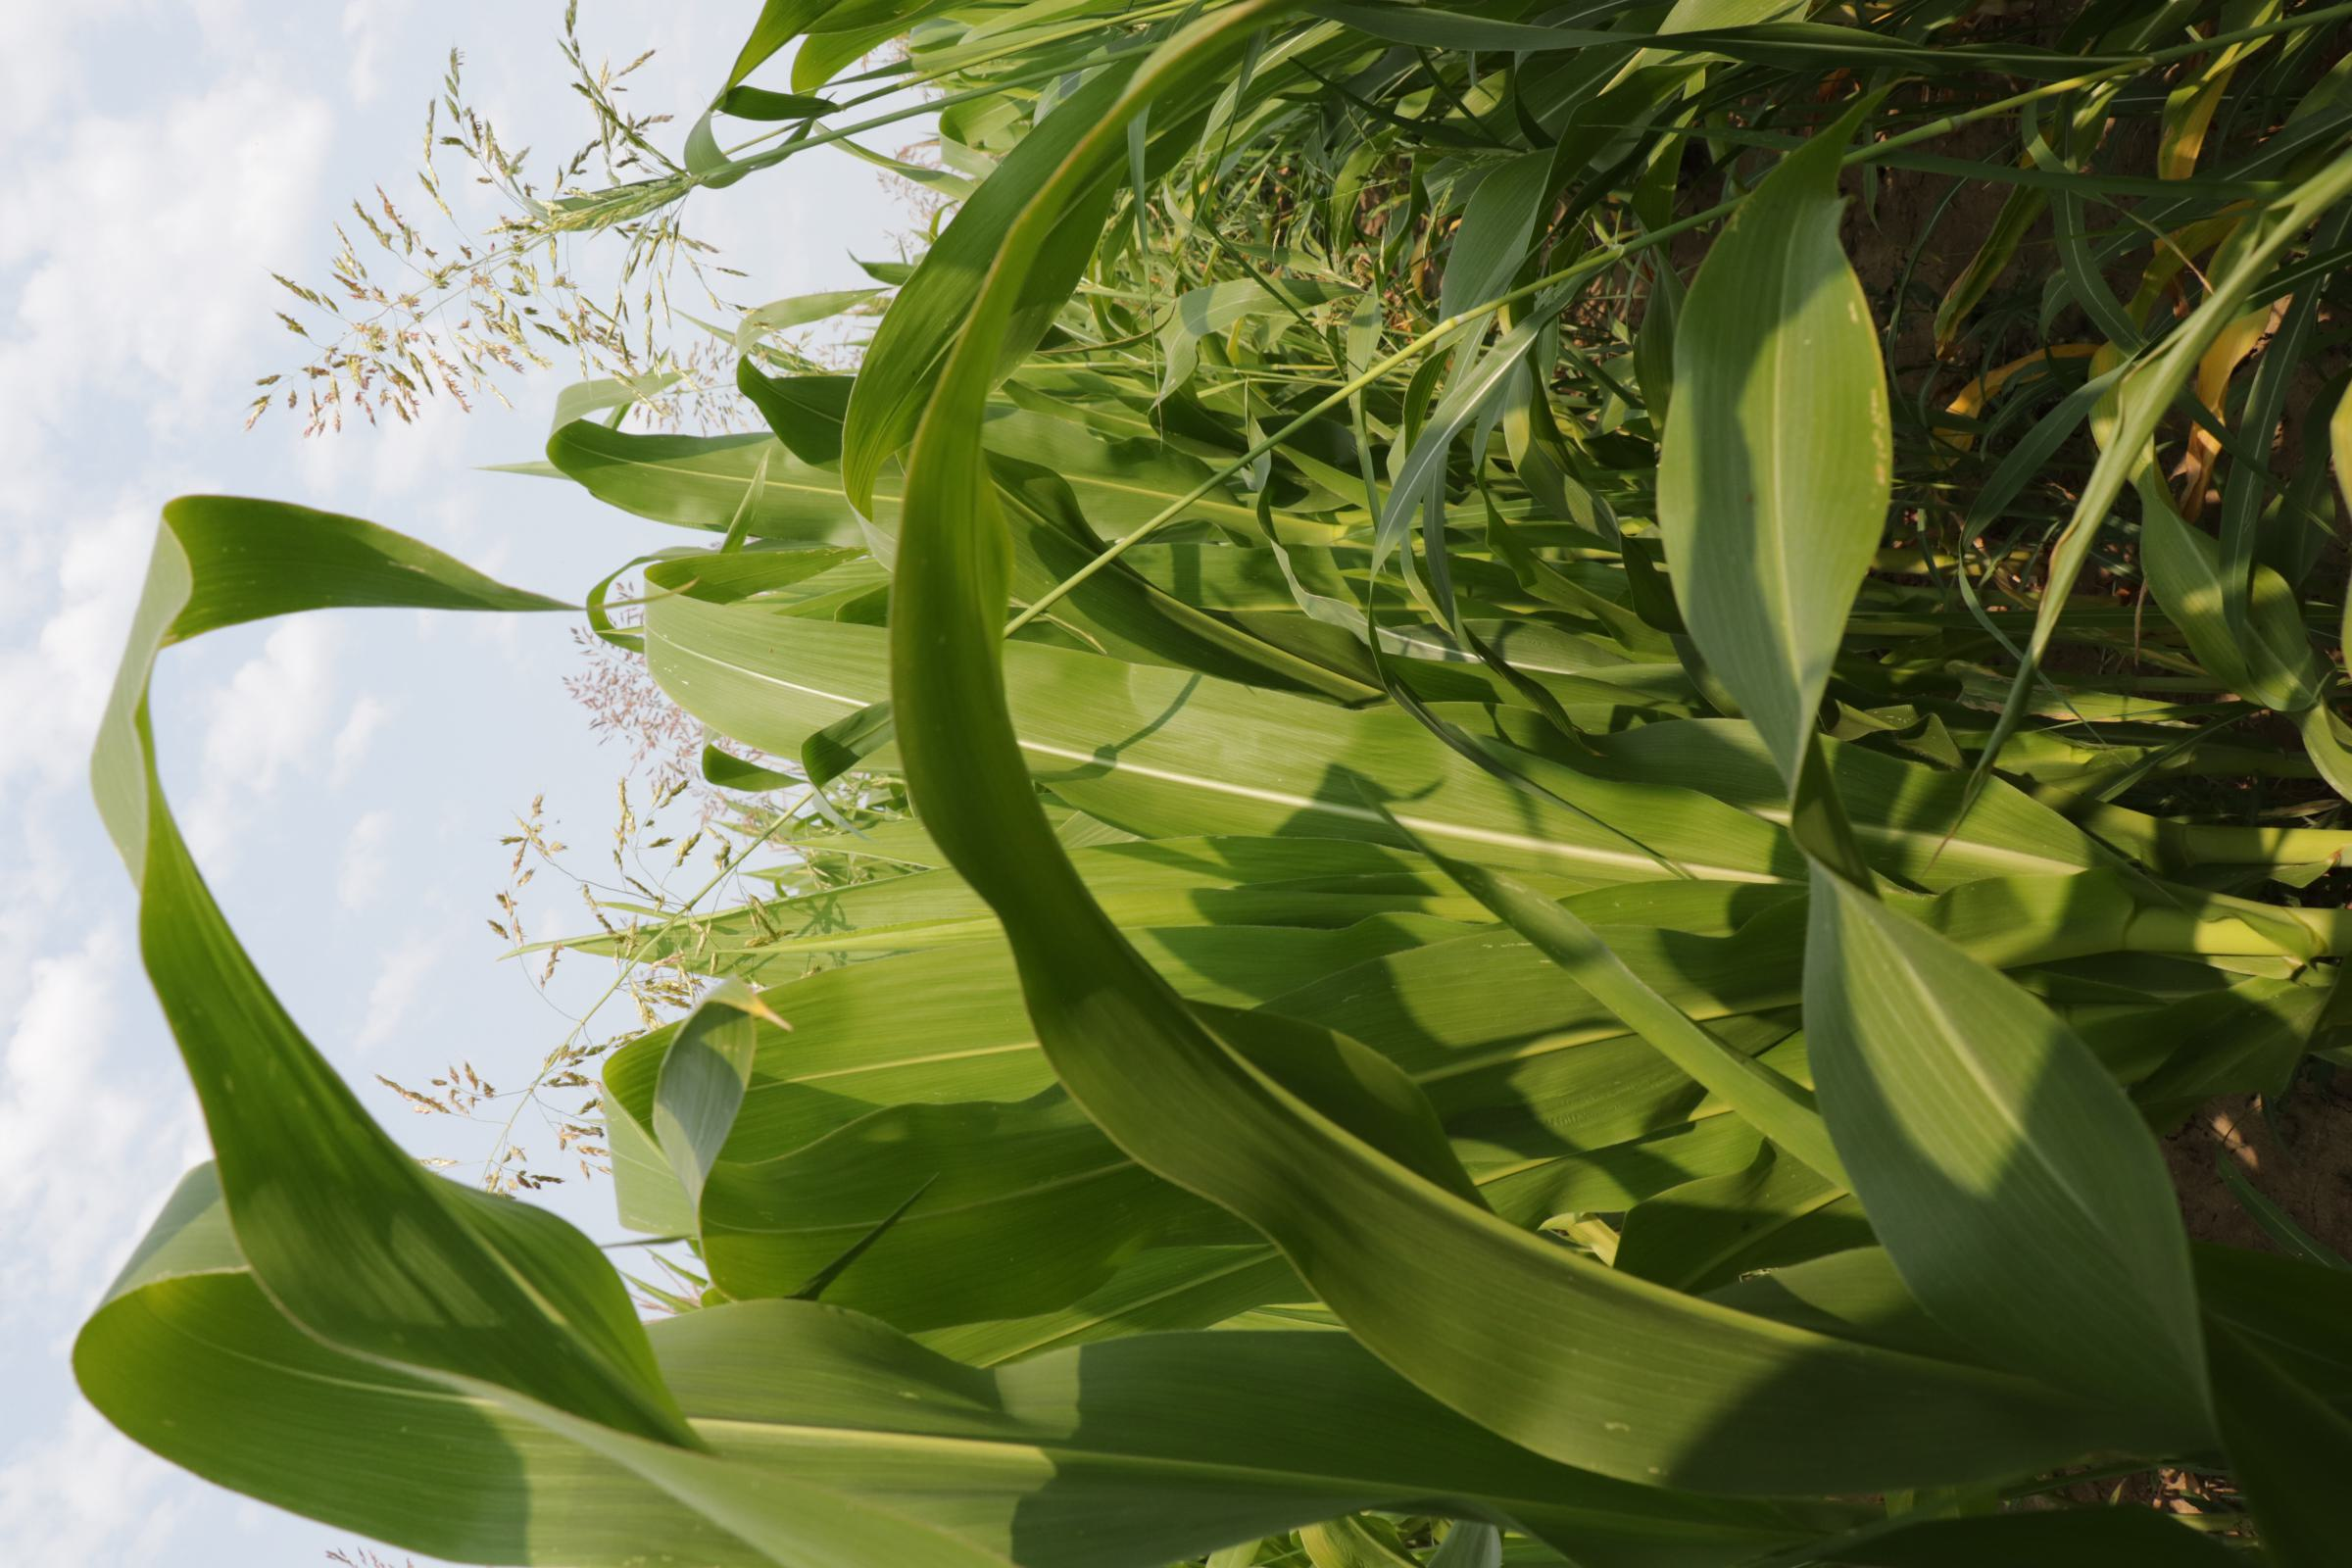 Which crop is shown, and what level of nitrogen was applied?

maize, full nitrogen fertilisation
